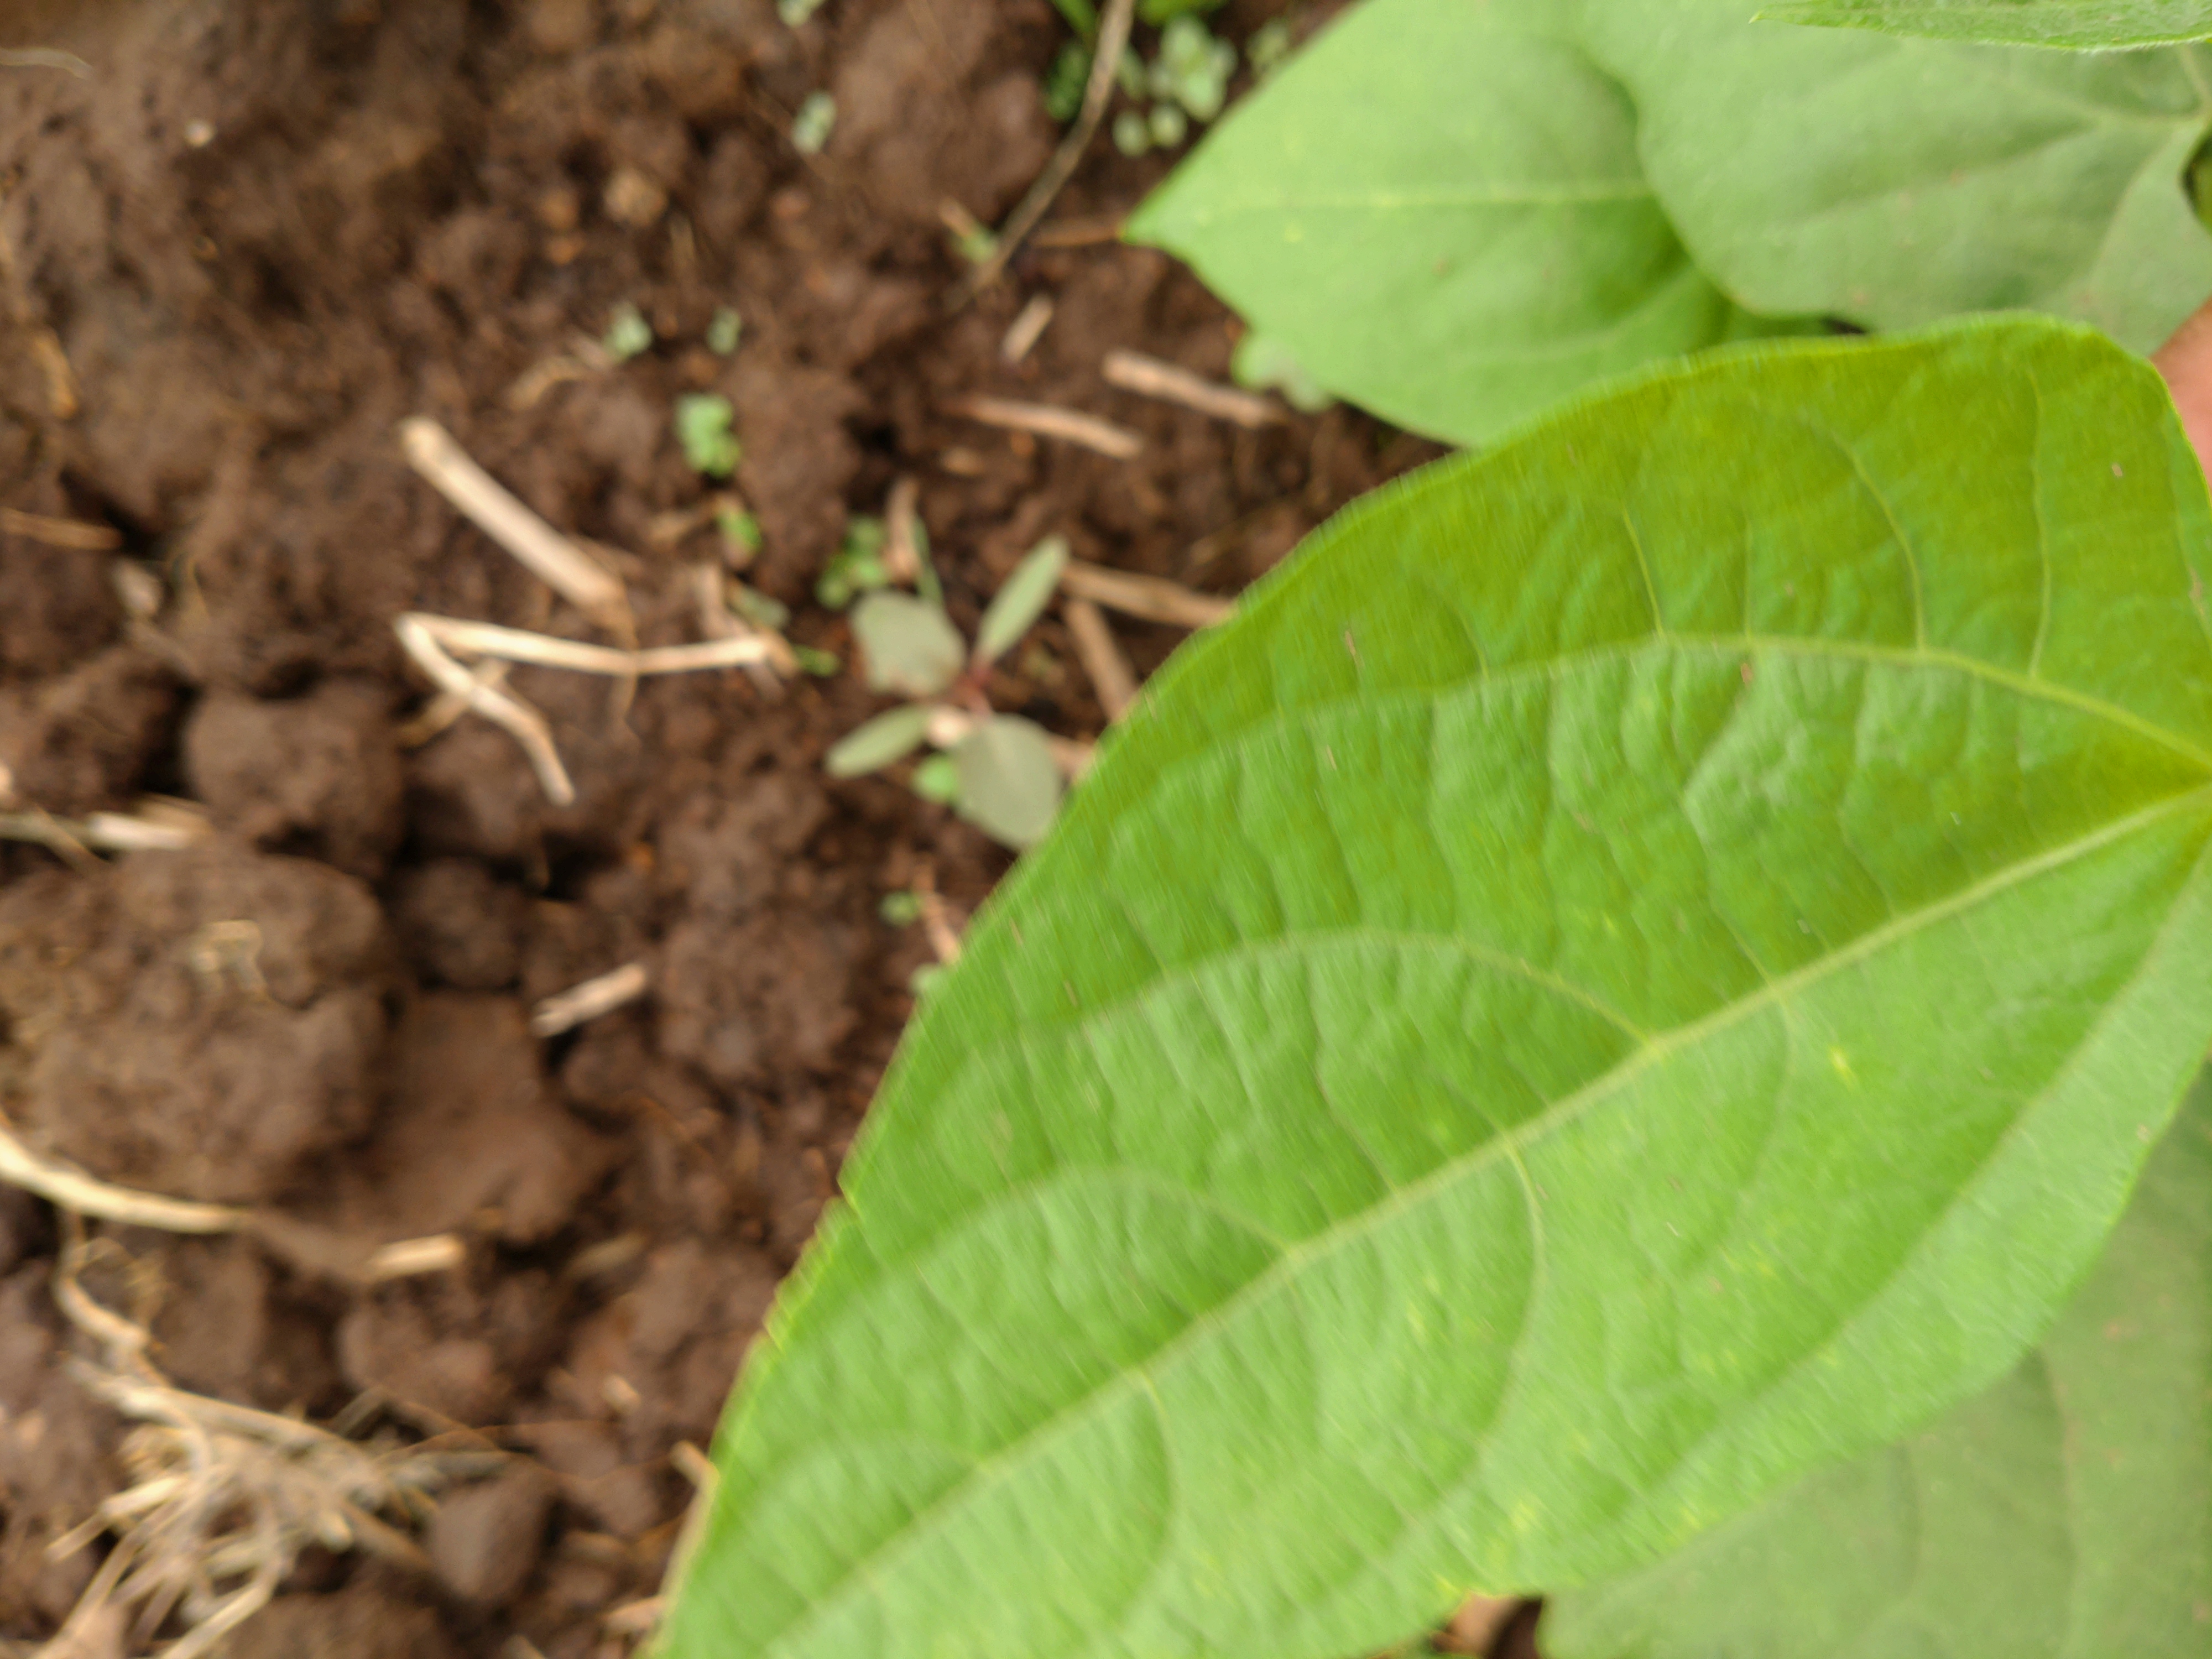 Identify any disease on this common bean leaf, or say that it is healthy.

healthy
